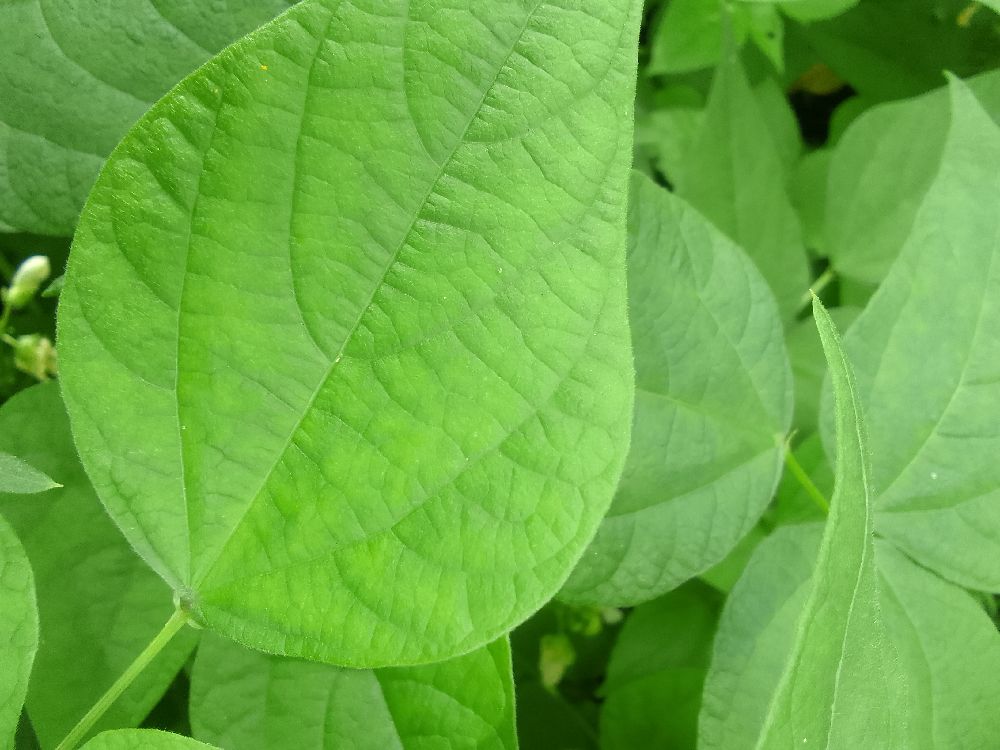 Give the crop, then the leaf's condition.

common bean, healthy
